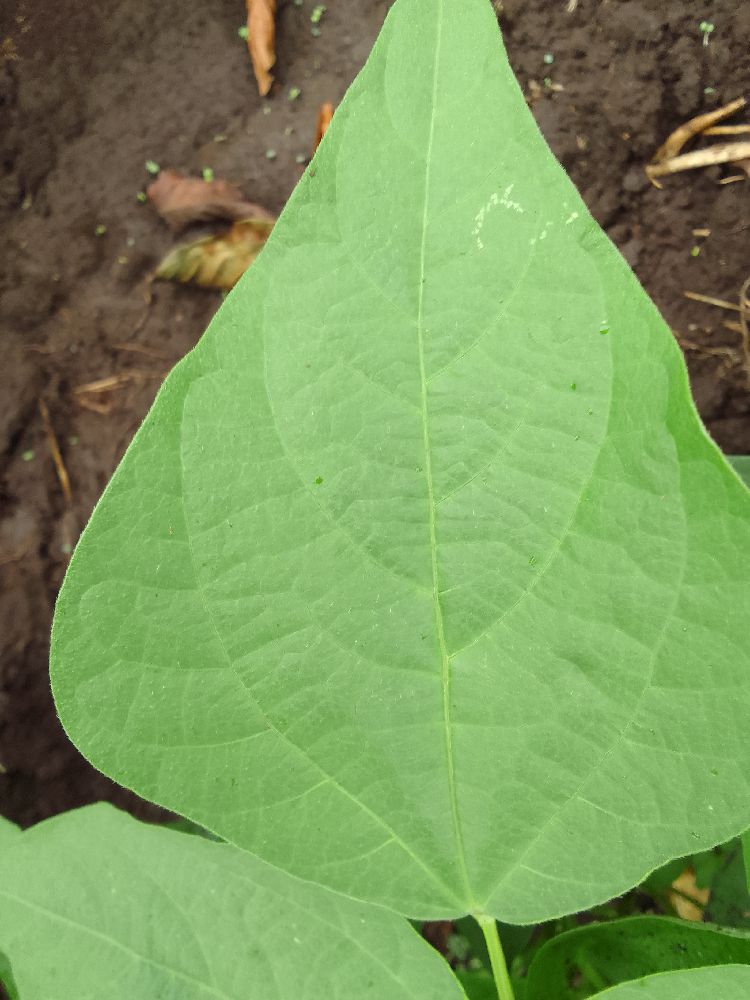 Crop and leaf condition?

common bean, healthy
